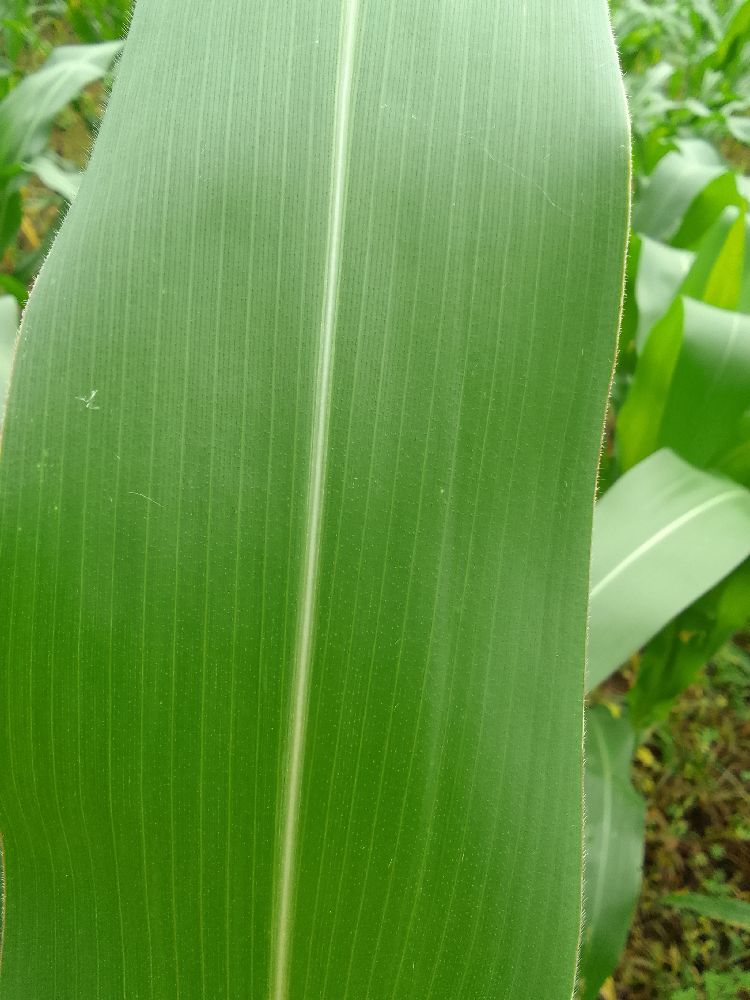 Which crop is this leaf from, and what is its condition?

maize, healthy
